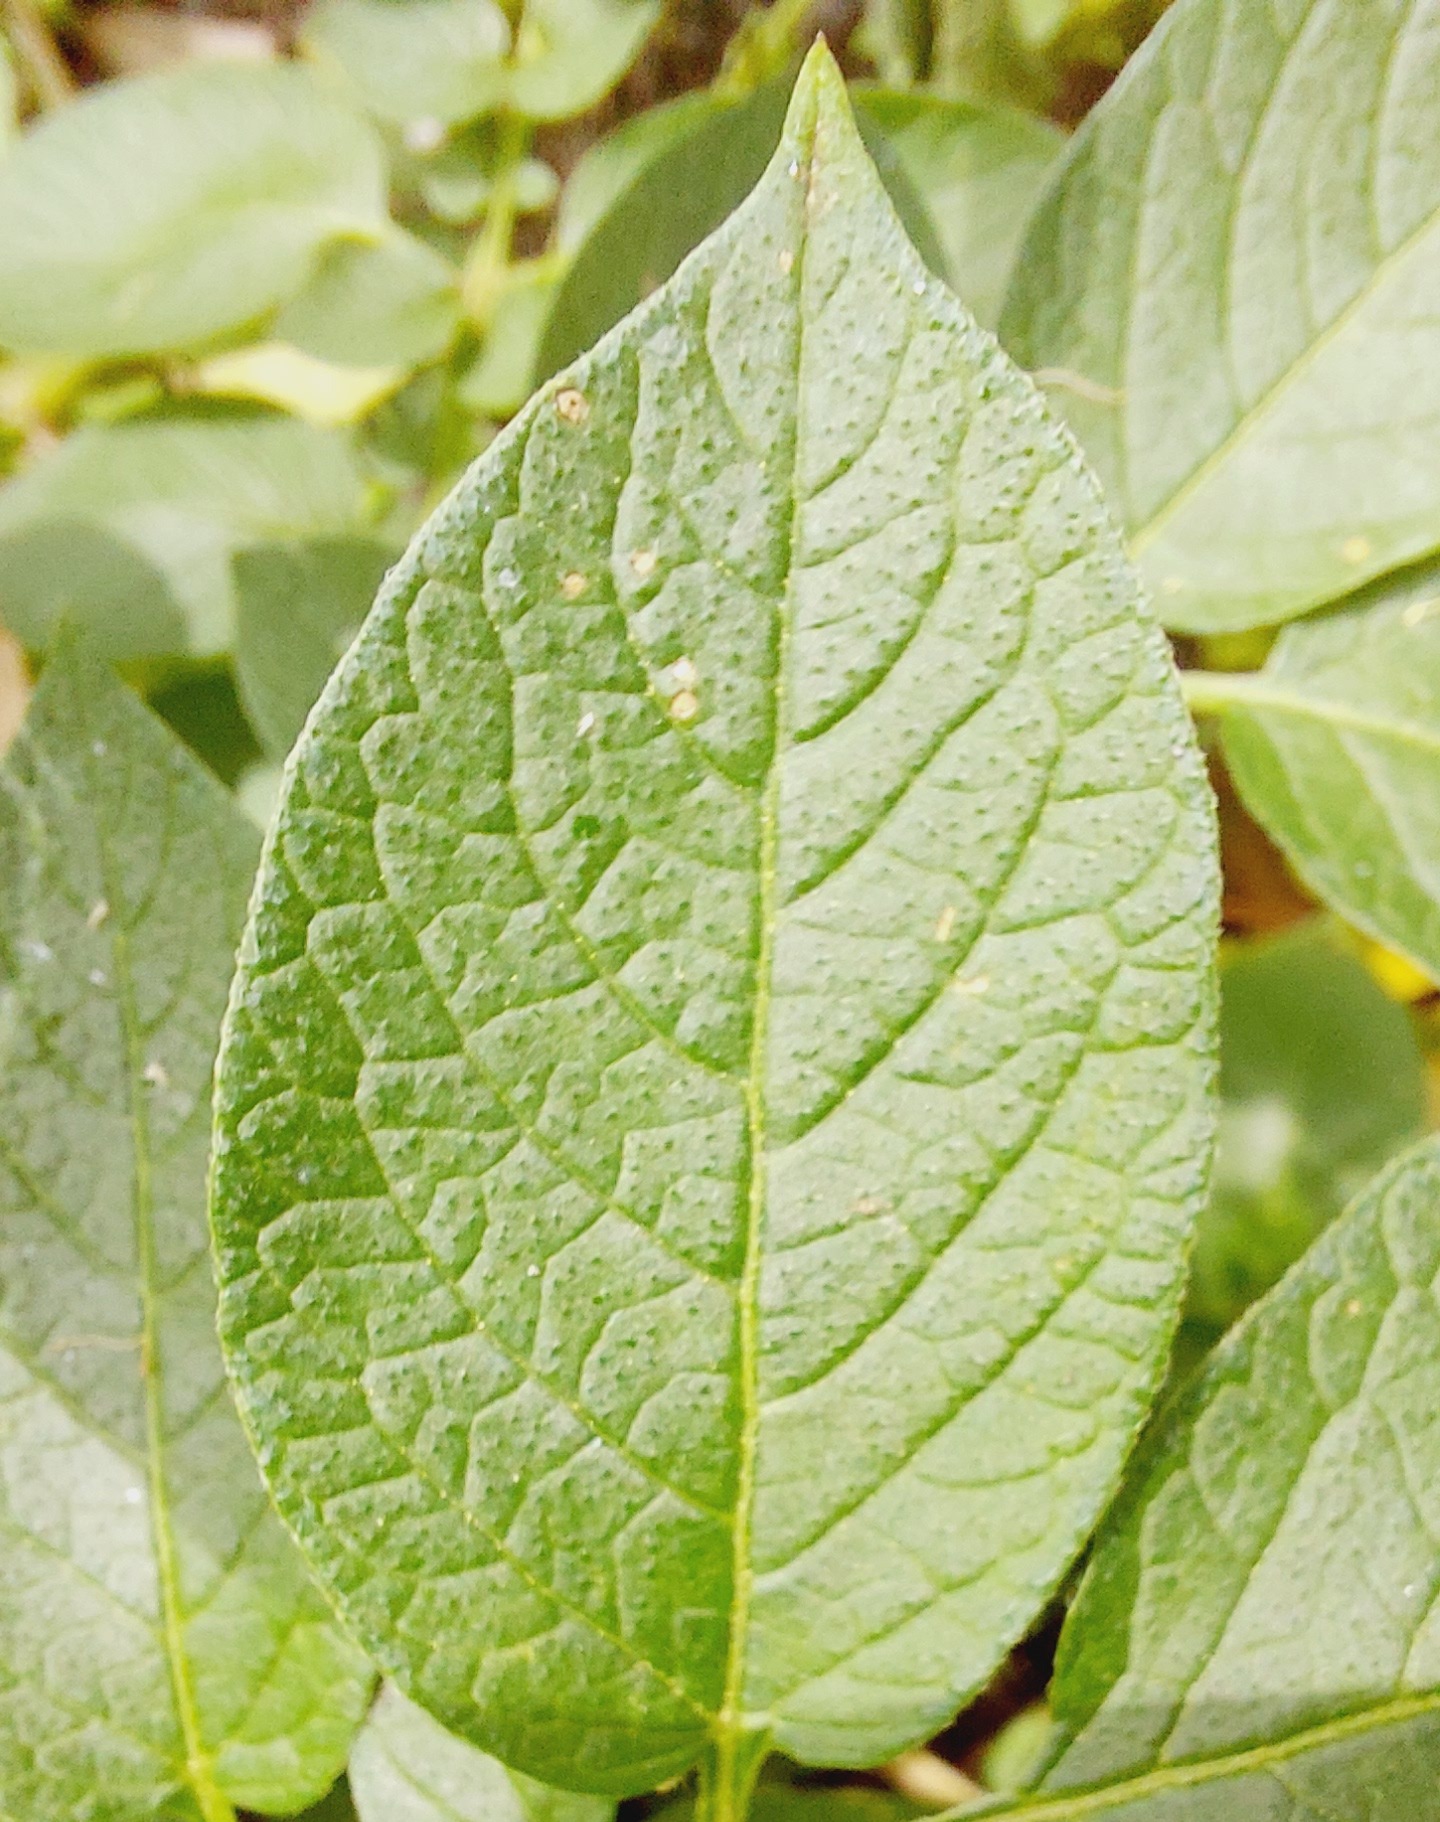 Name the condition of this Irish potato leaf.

healthy
